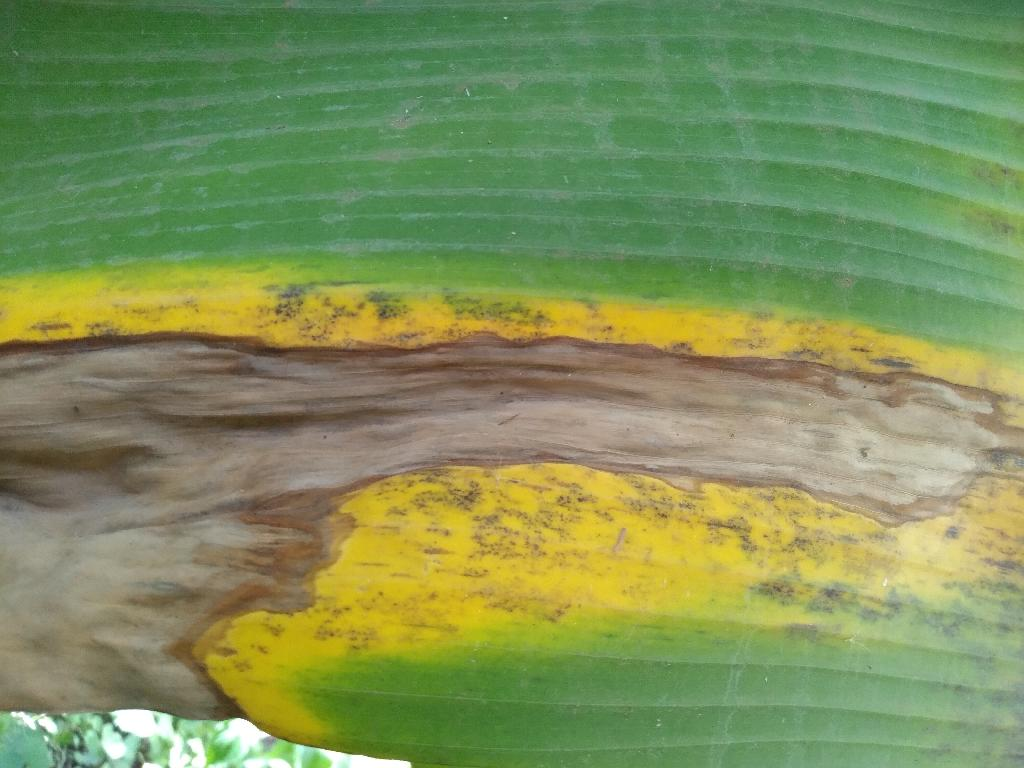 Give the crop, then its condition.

banana, black sigatoka
